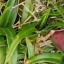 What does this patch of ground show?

grass
